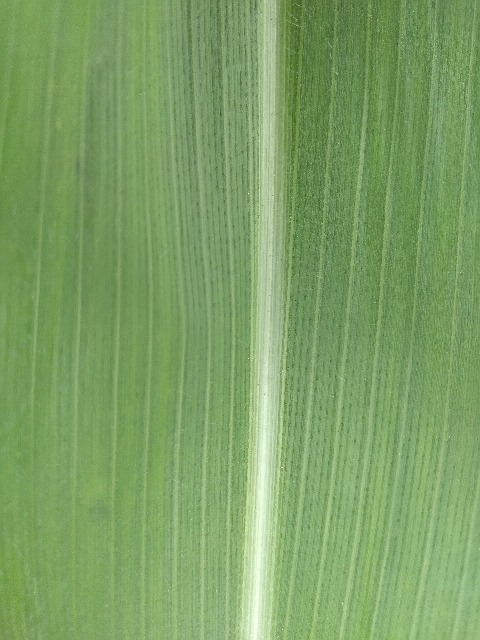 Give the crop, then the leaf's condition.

maize, healthy
